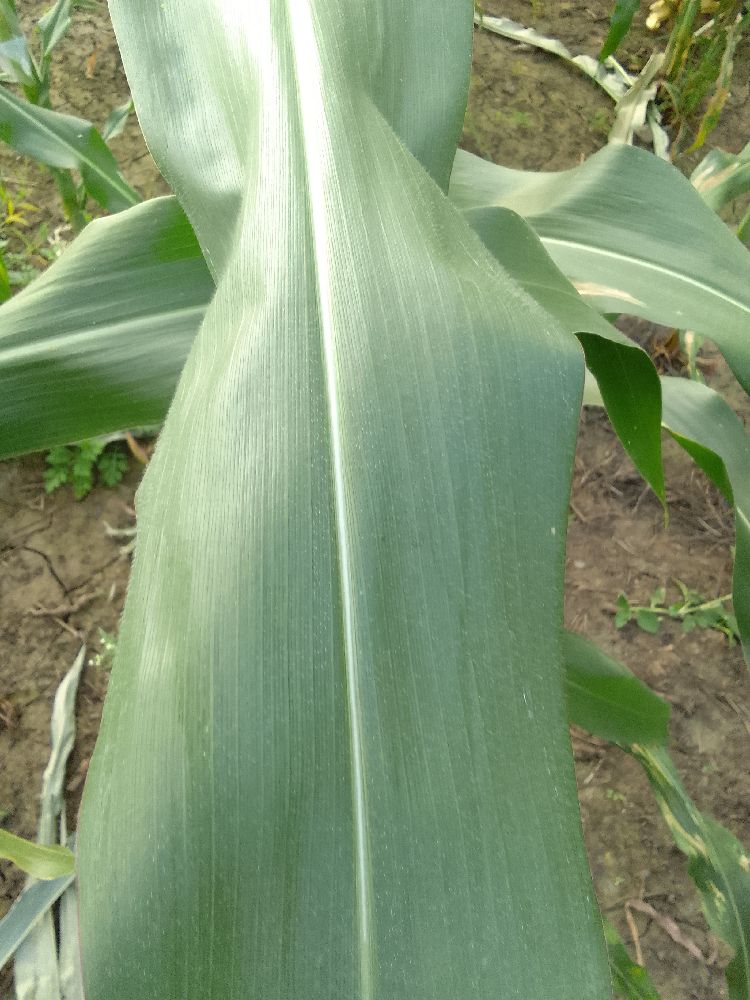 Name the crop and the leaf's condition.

maize, healthy
